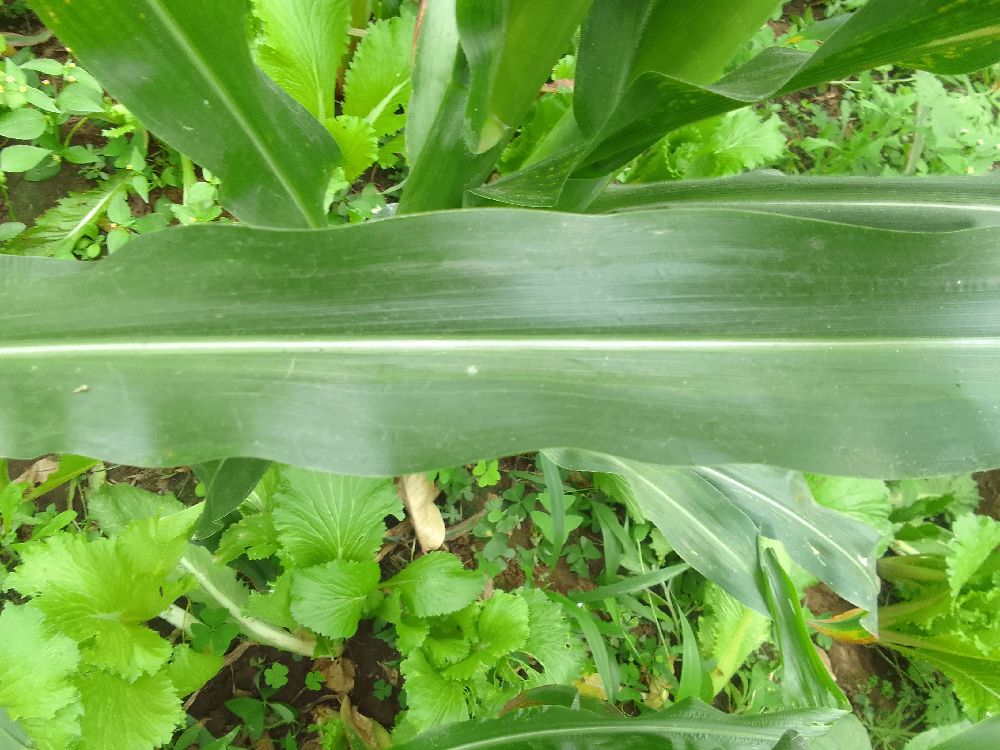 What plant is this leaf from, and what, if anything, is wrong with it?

maize, healthy
